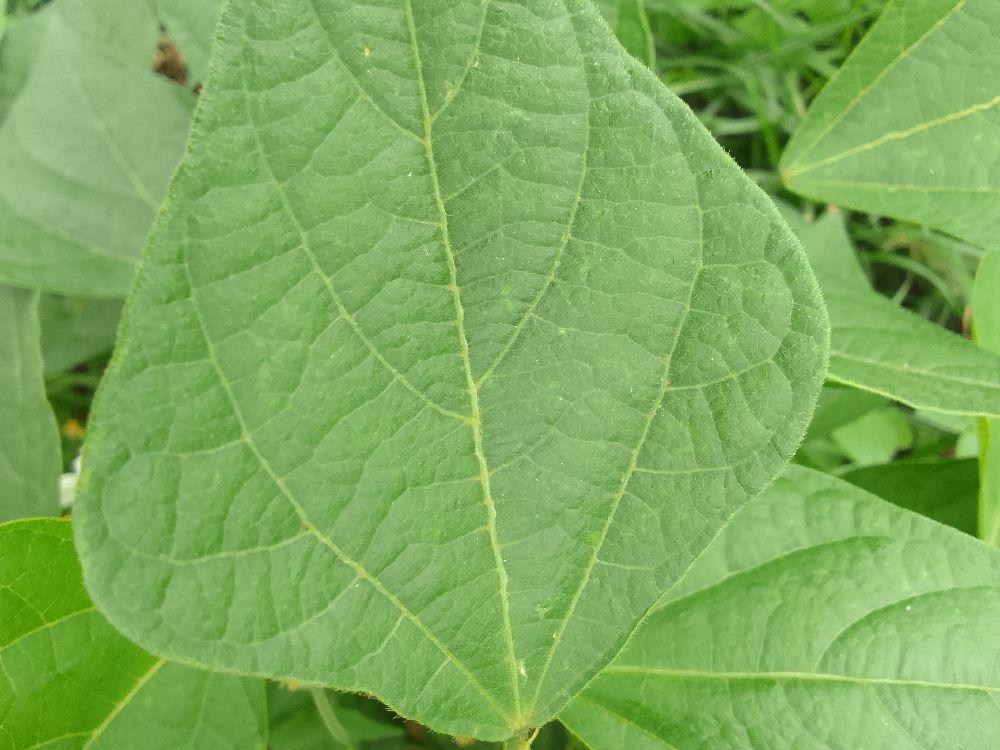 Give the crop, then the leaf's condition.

common bean, healthy
